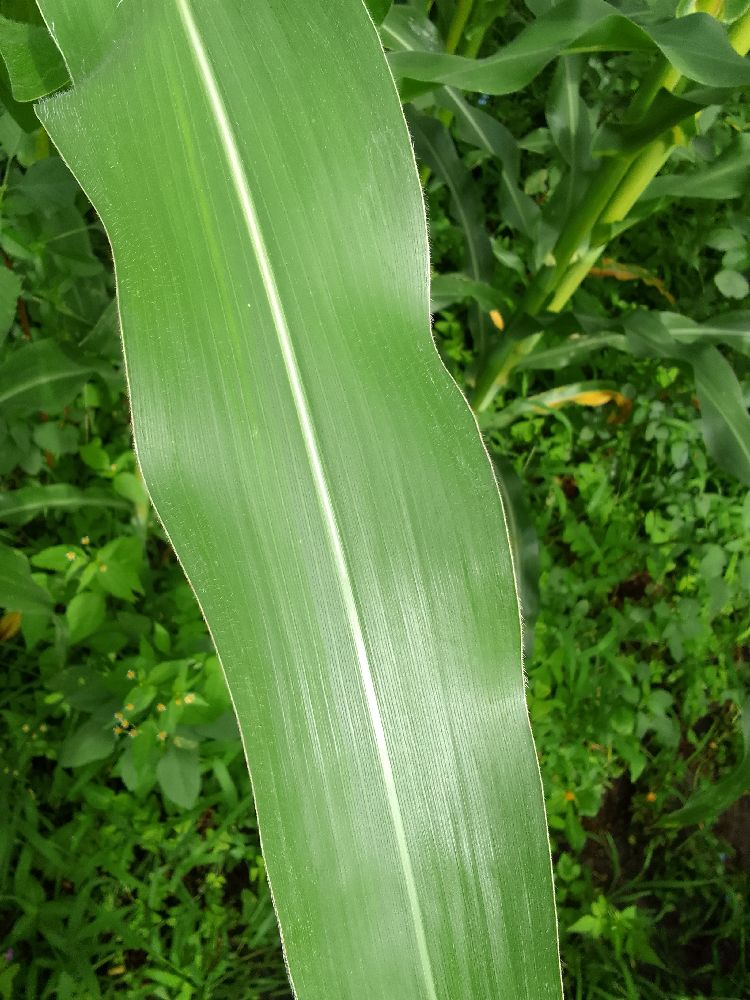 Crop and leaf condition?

maize, healthy
